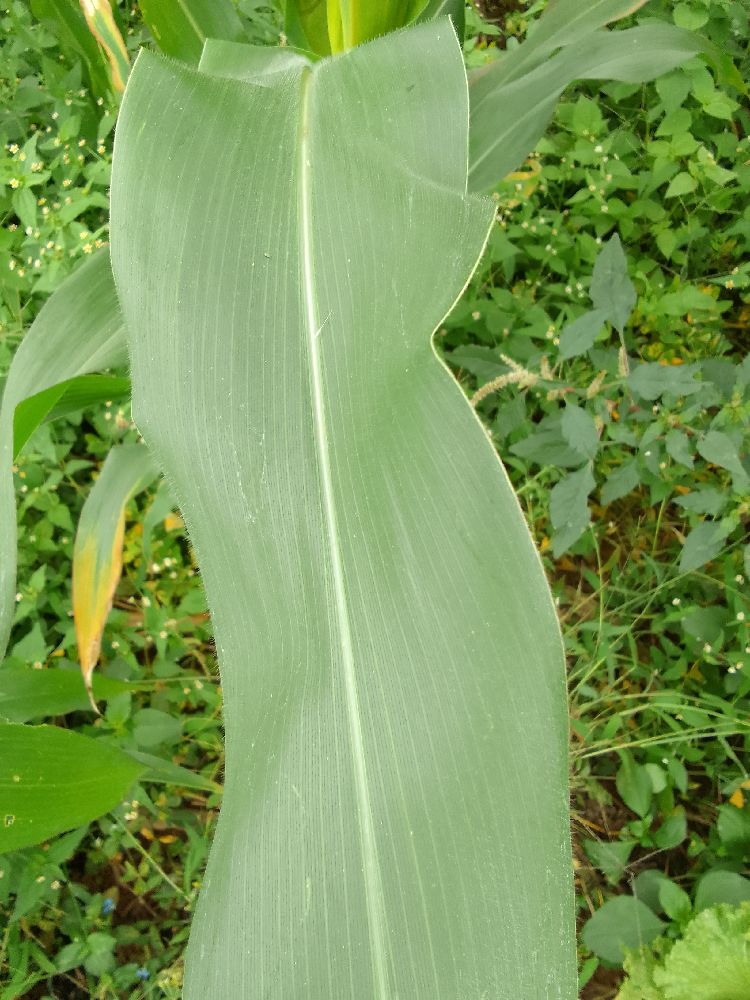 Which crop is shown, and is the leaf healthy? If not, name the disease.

maize, healthy
